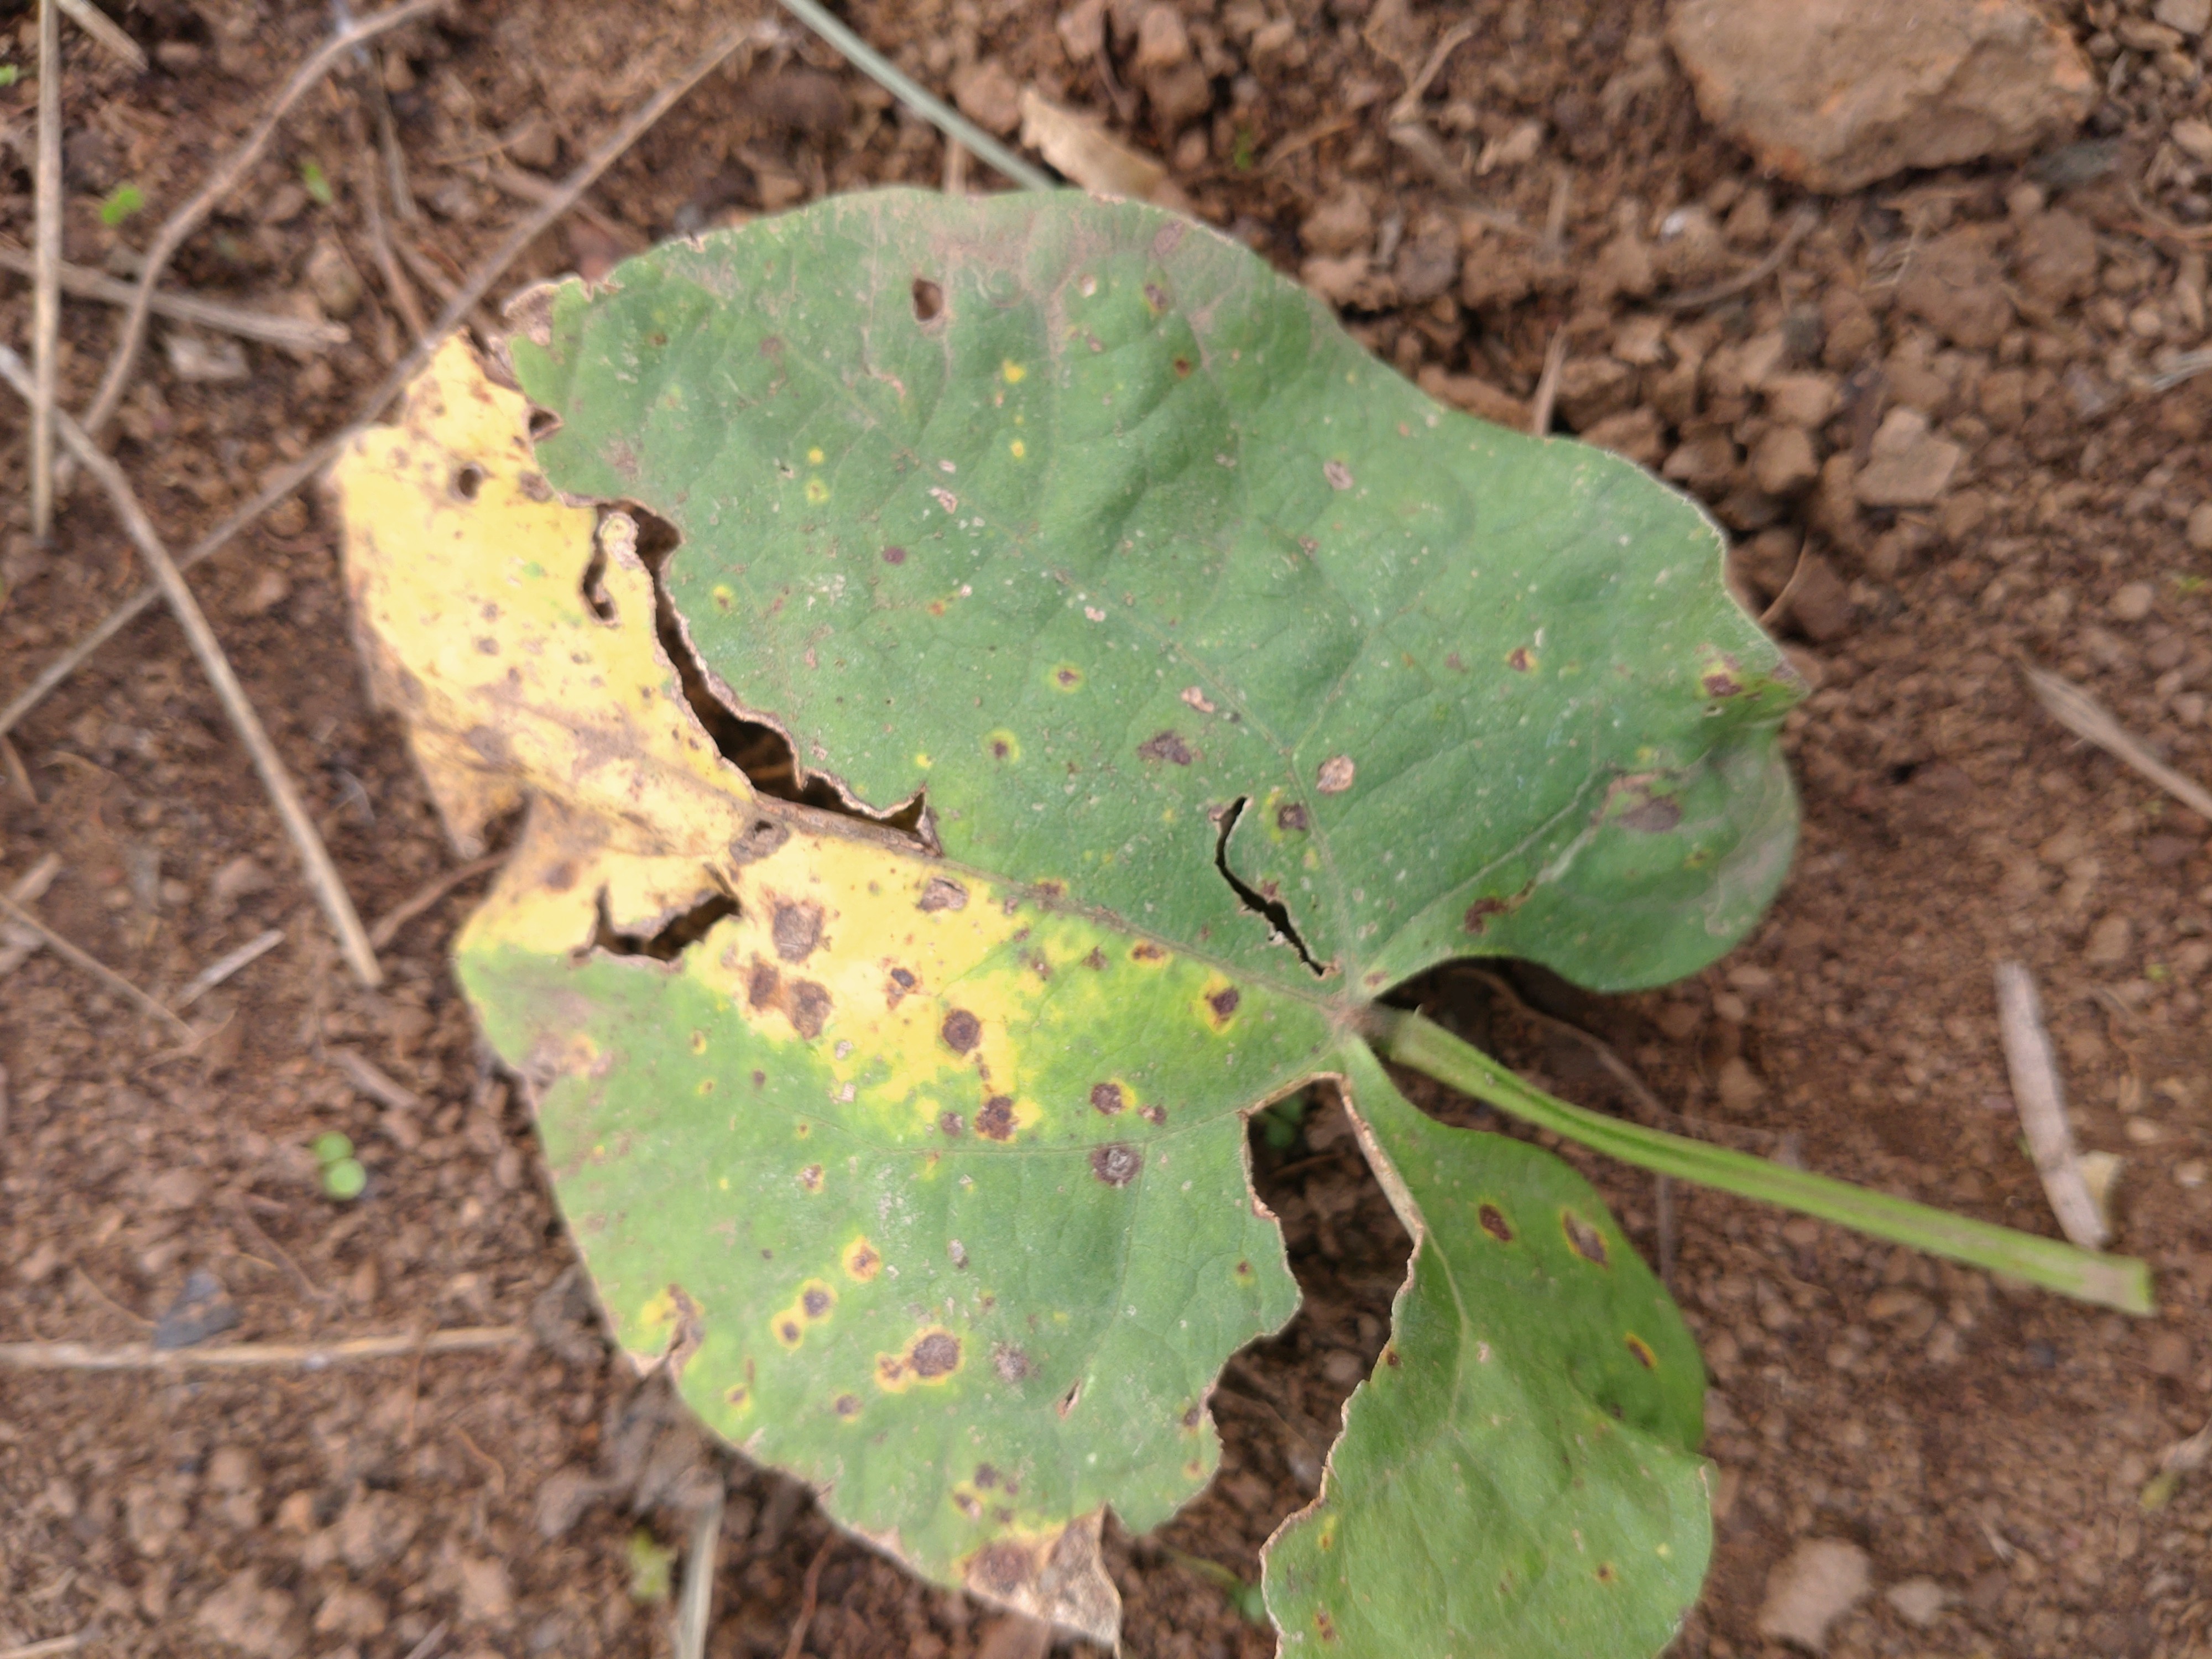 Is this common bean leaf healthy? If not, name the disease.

rust
